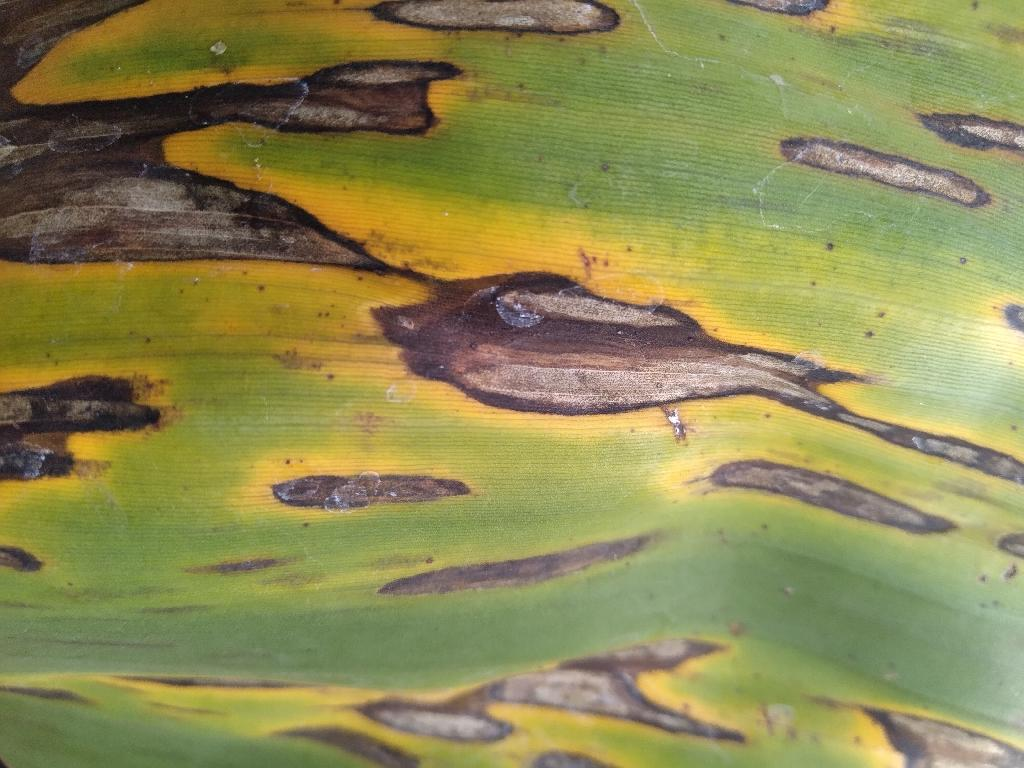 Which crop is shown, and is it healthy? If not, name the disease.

banana, black sigatoka
